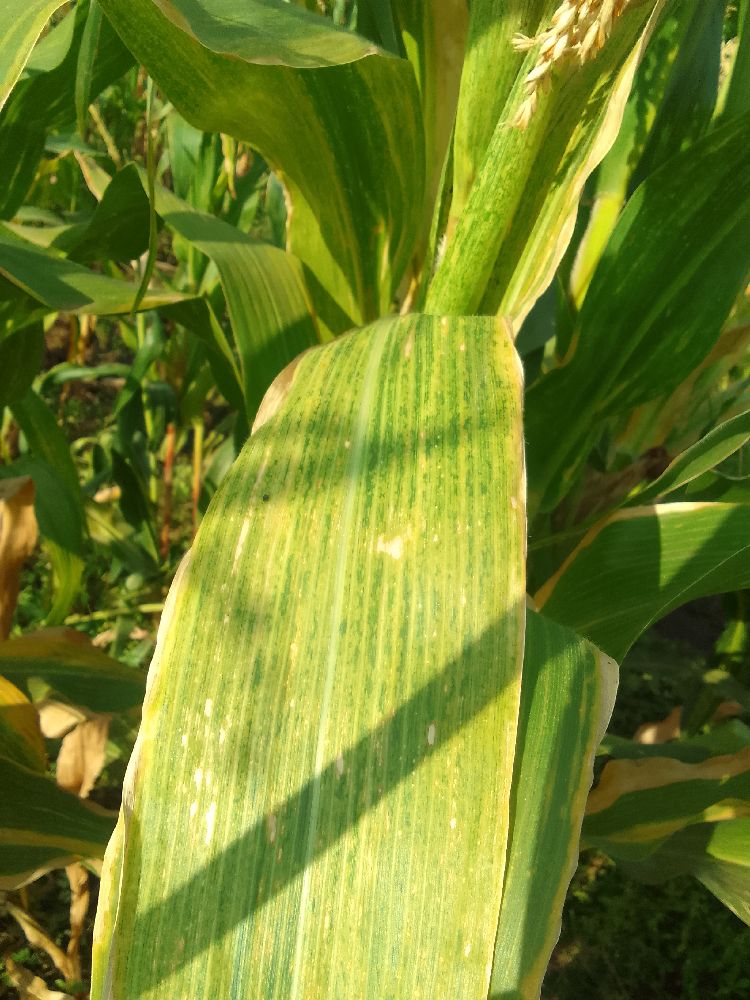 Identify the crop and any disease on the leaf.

maize, maize lethal necrosis
